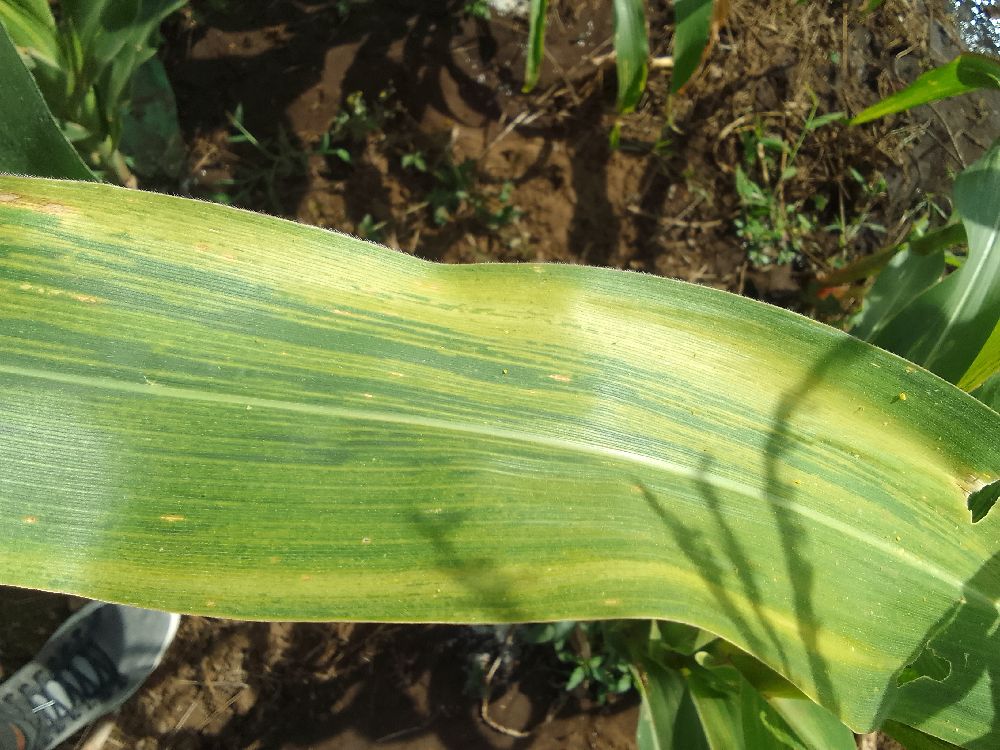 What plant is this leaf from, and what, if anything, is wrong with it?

maize, maize lethal necrosis
